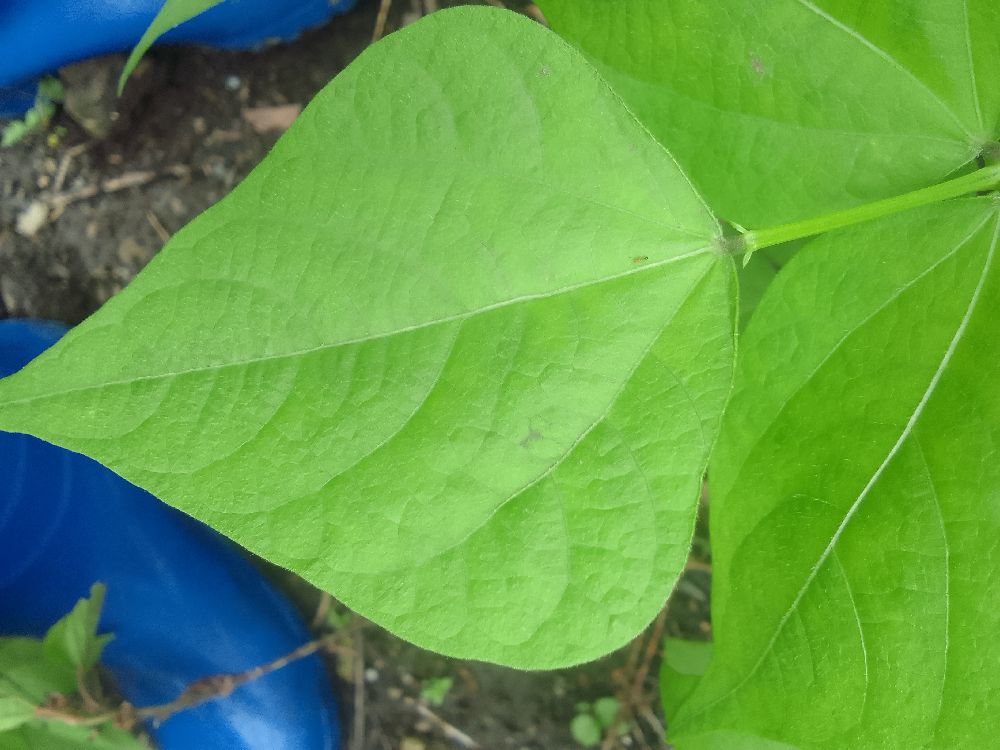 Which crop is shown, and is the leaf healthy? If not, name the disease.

common bean, healthy
